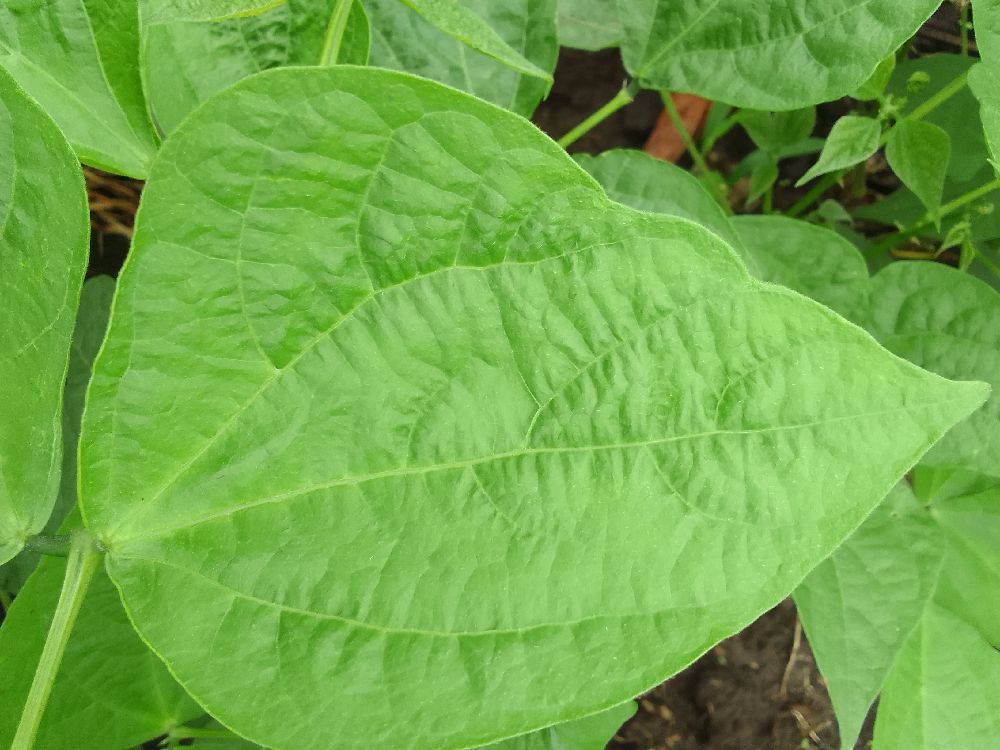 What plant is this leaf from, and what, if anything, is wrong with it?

common bean, healthy
